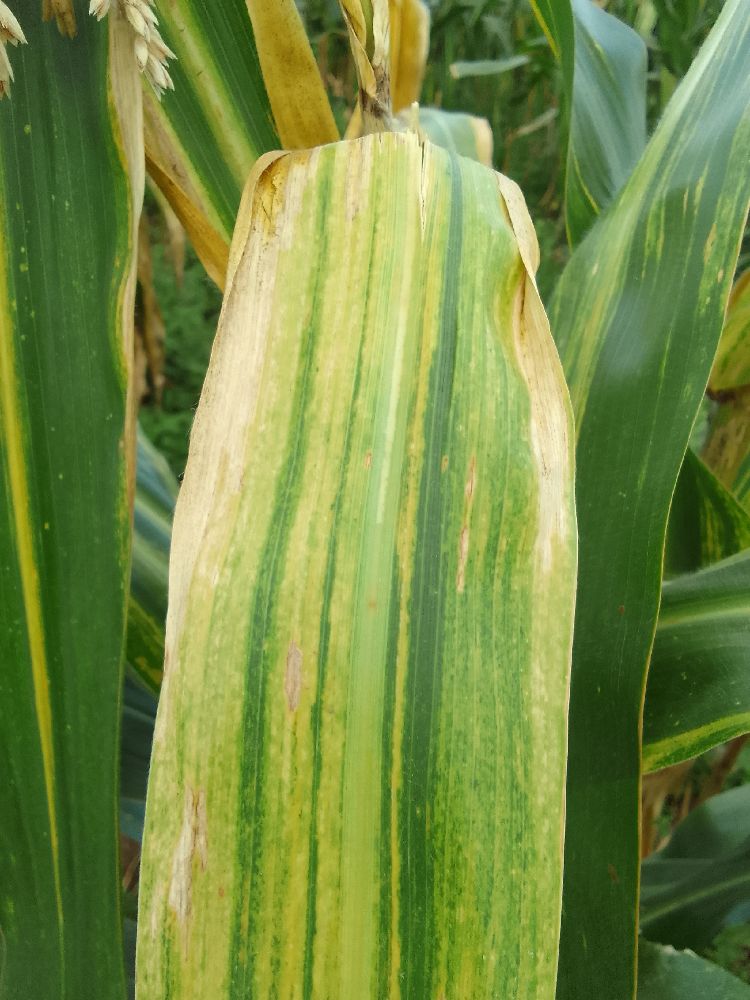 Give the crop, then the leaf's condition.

maize, maize lethal necrosis
